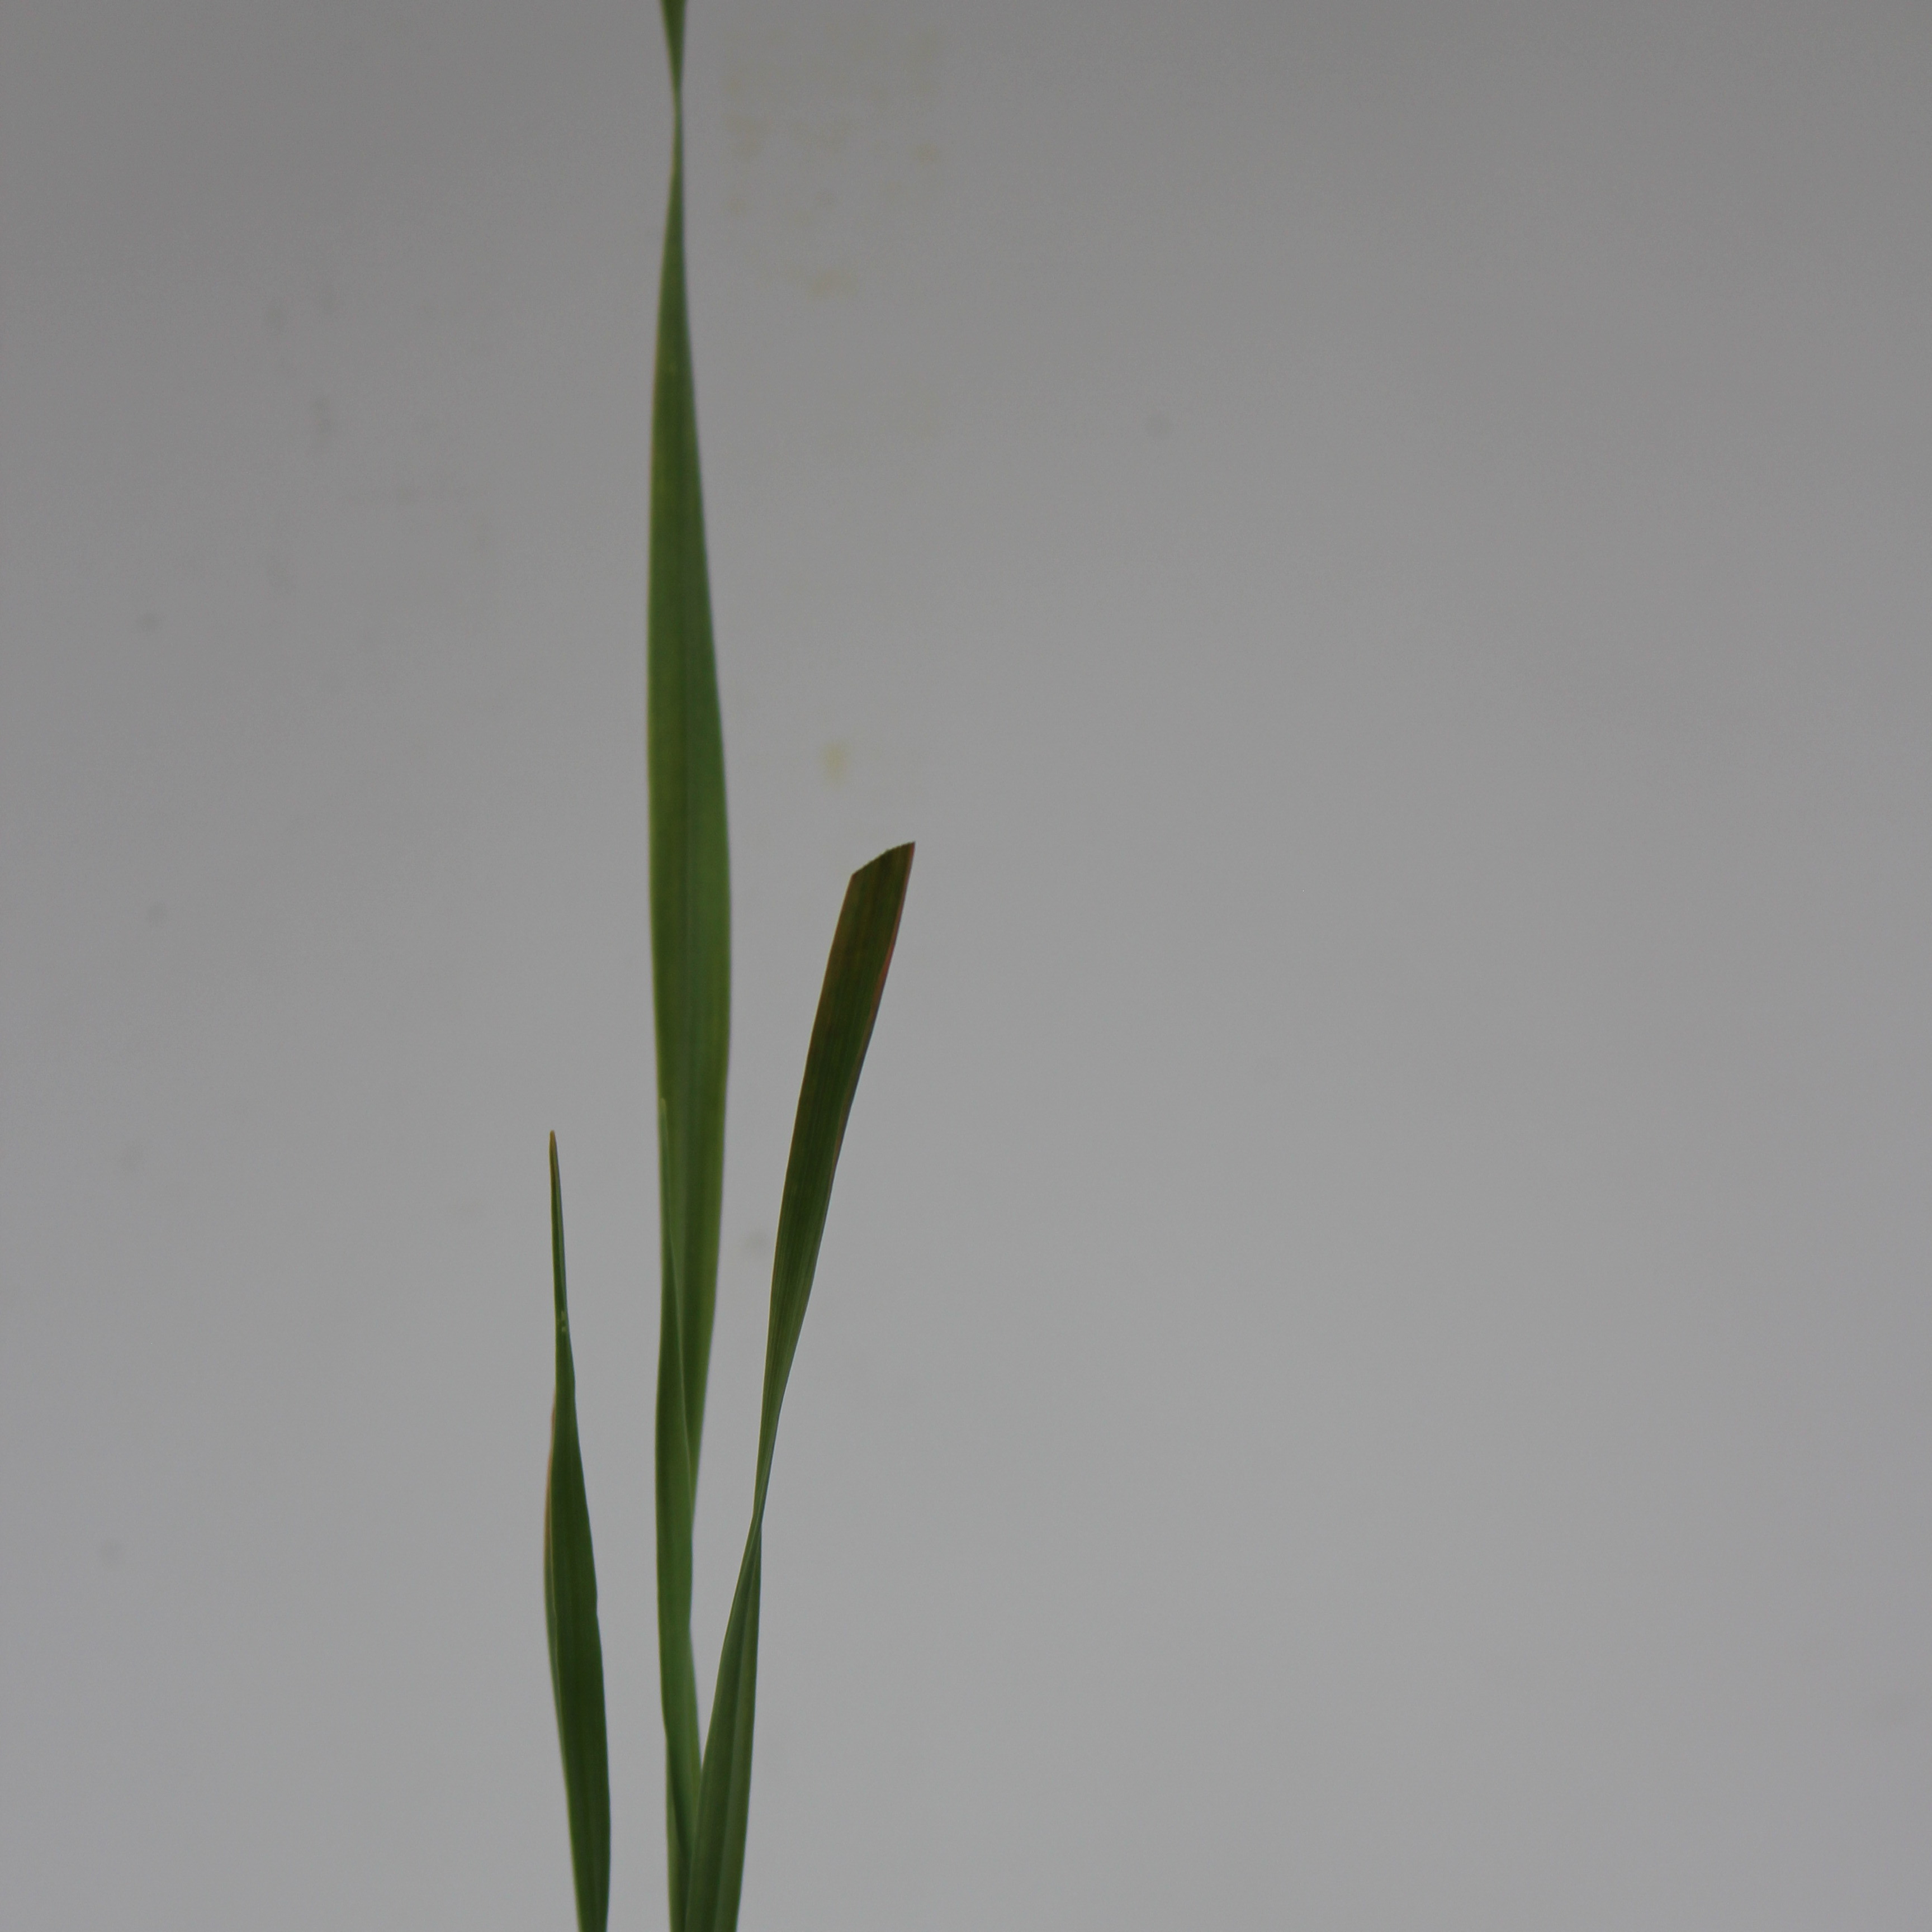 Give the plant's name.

Avena sterilis
